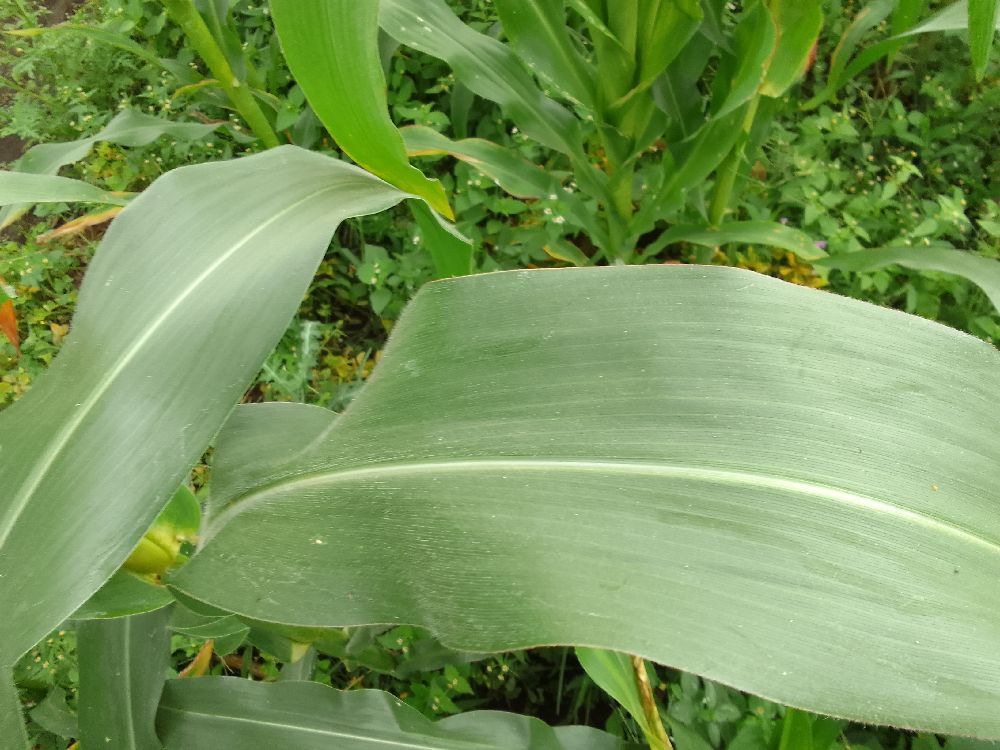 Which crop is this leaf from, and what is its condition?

maize, healthy
